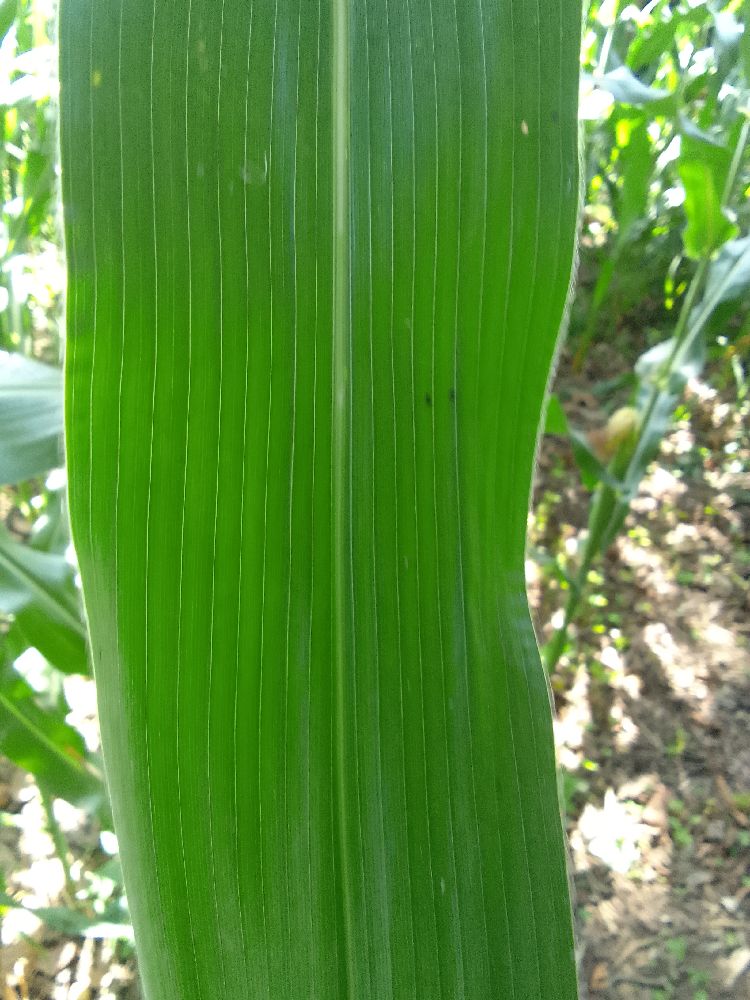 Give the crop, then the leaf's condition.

maize, healthy
